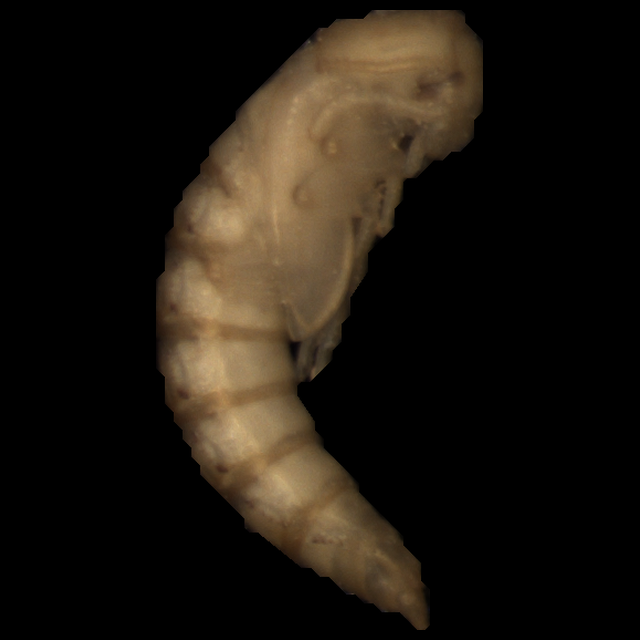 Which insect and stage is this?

mealworm pupa
